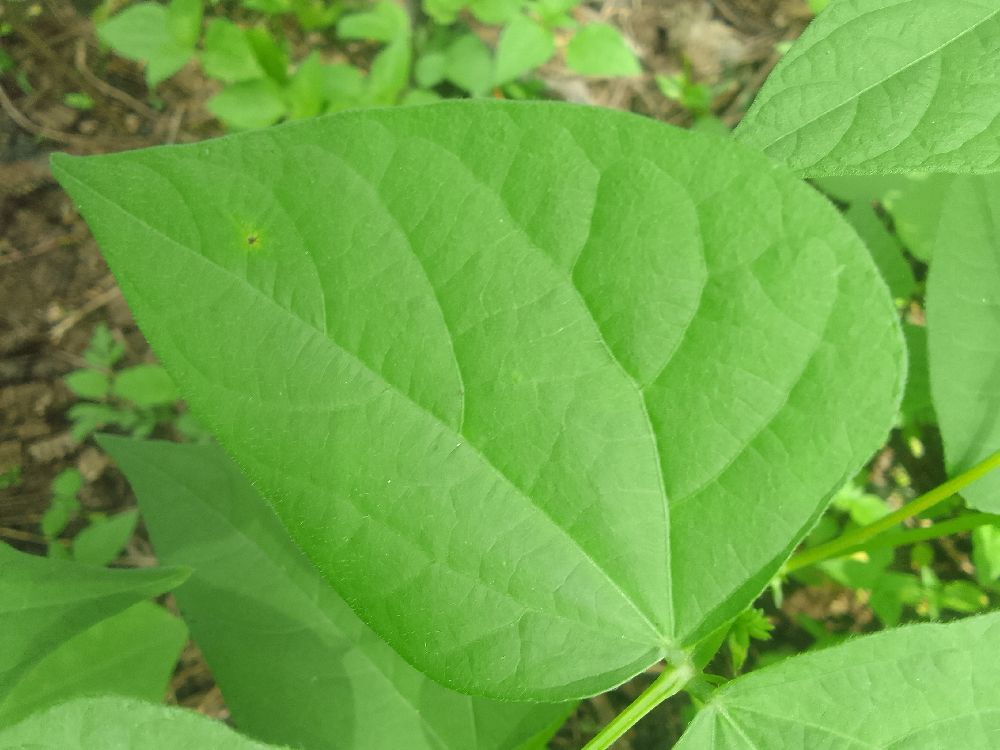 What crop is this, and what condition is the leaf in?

common bean, healthy
